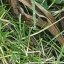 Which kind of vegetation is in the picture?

grass
